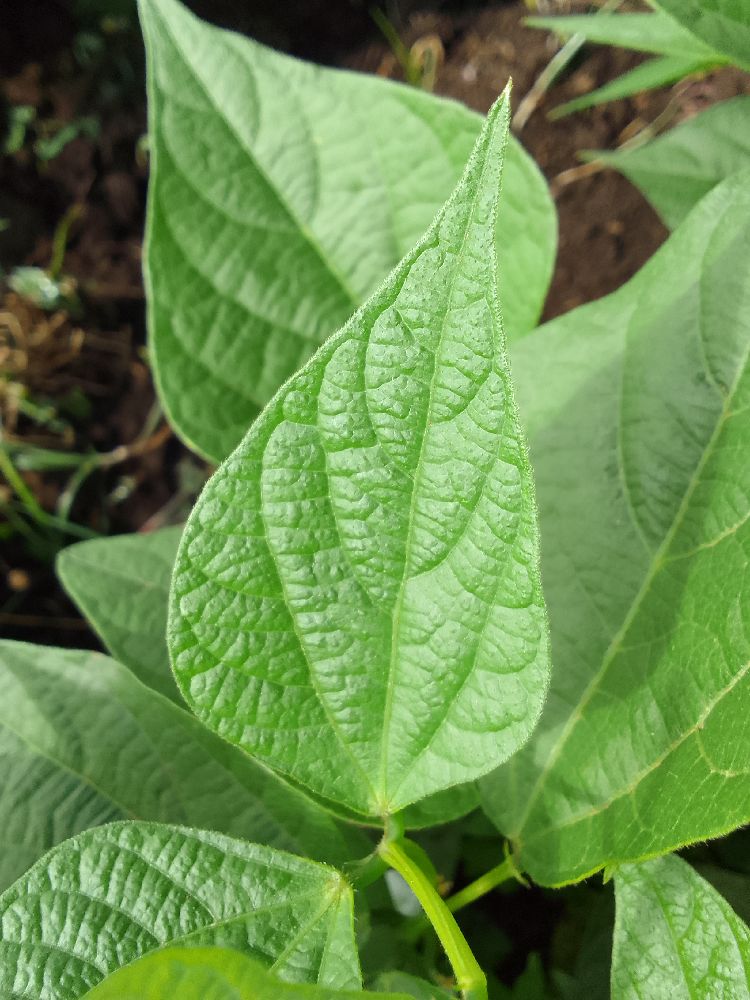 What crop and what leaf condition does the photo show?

common bean, healthy
